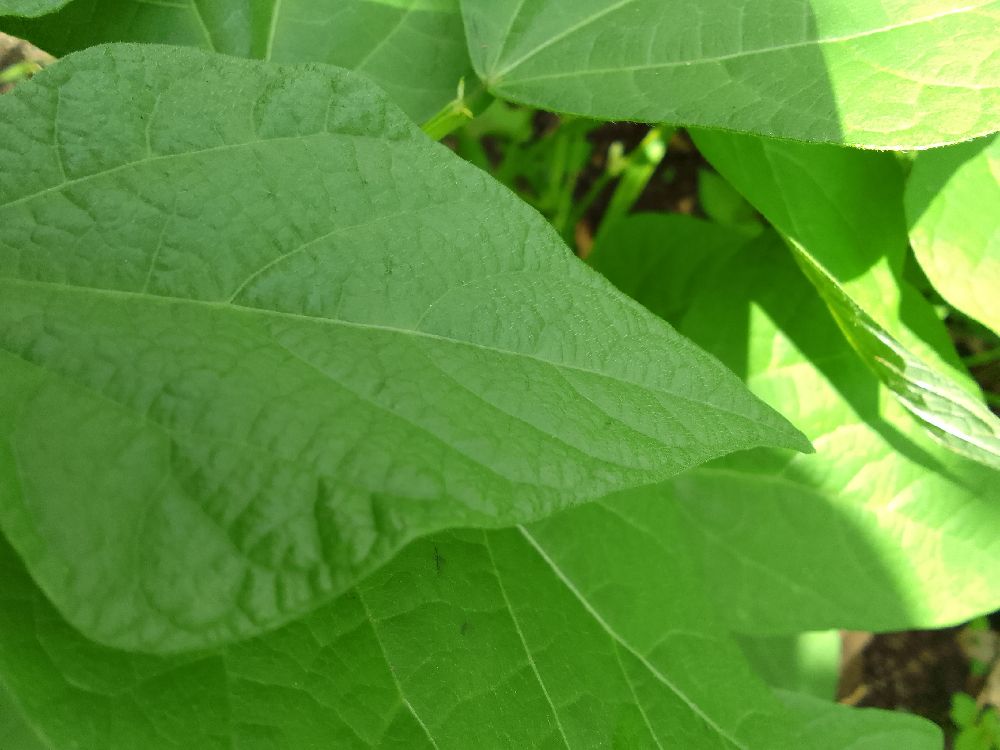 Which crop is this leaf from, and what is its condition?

common bean, healthy
